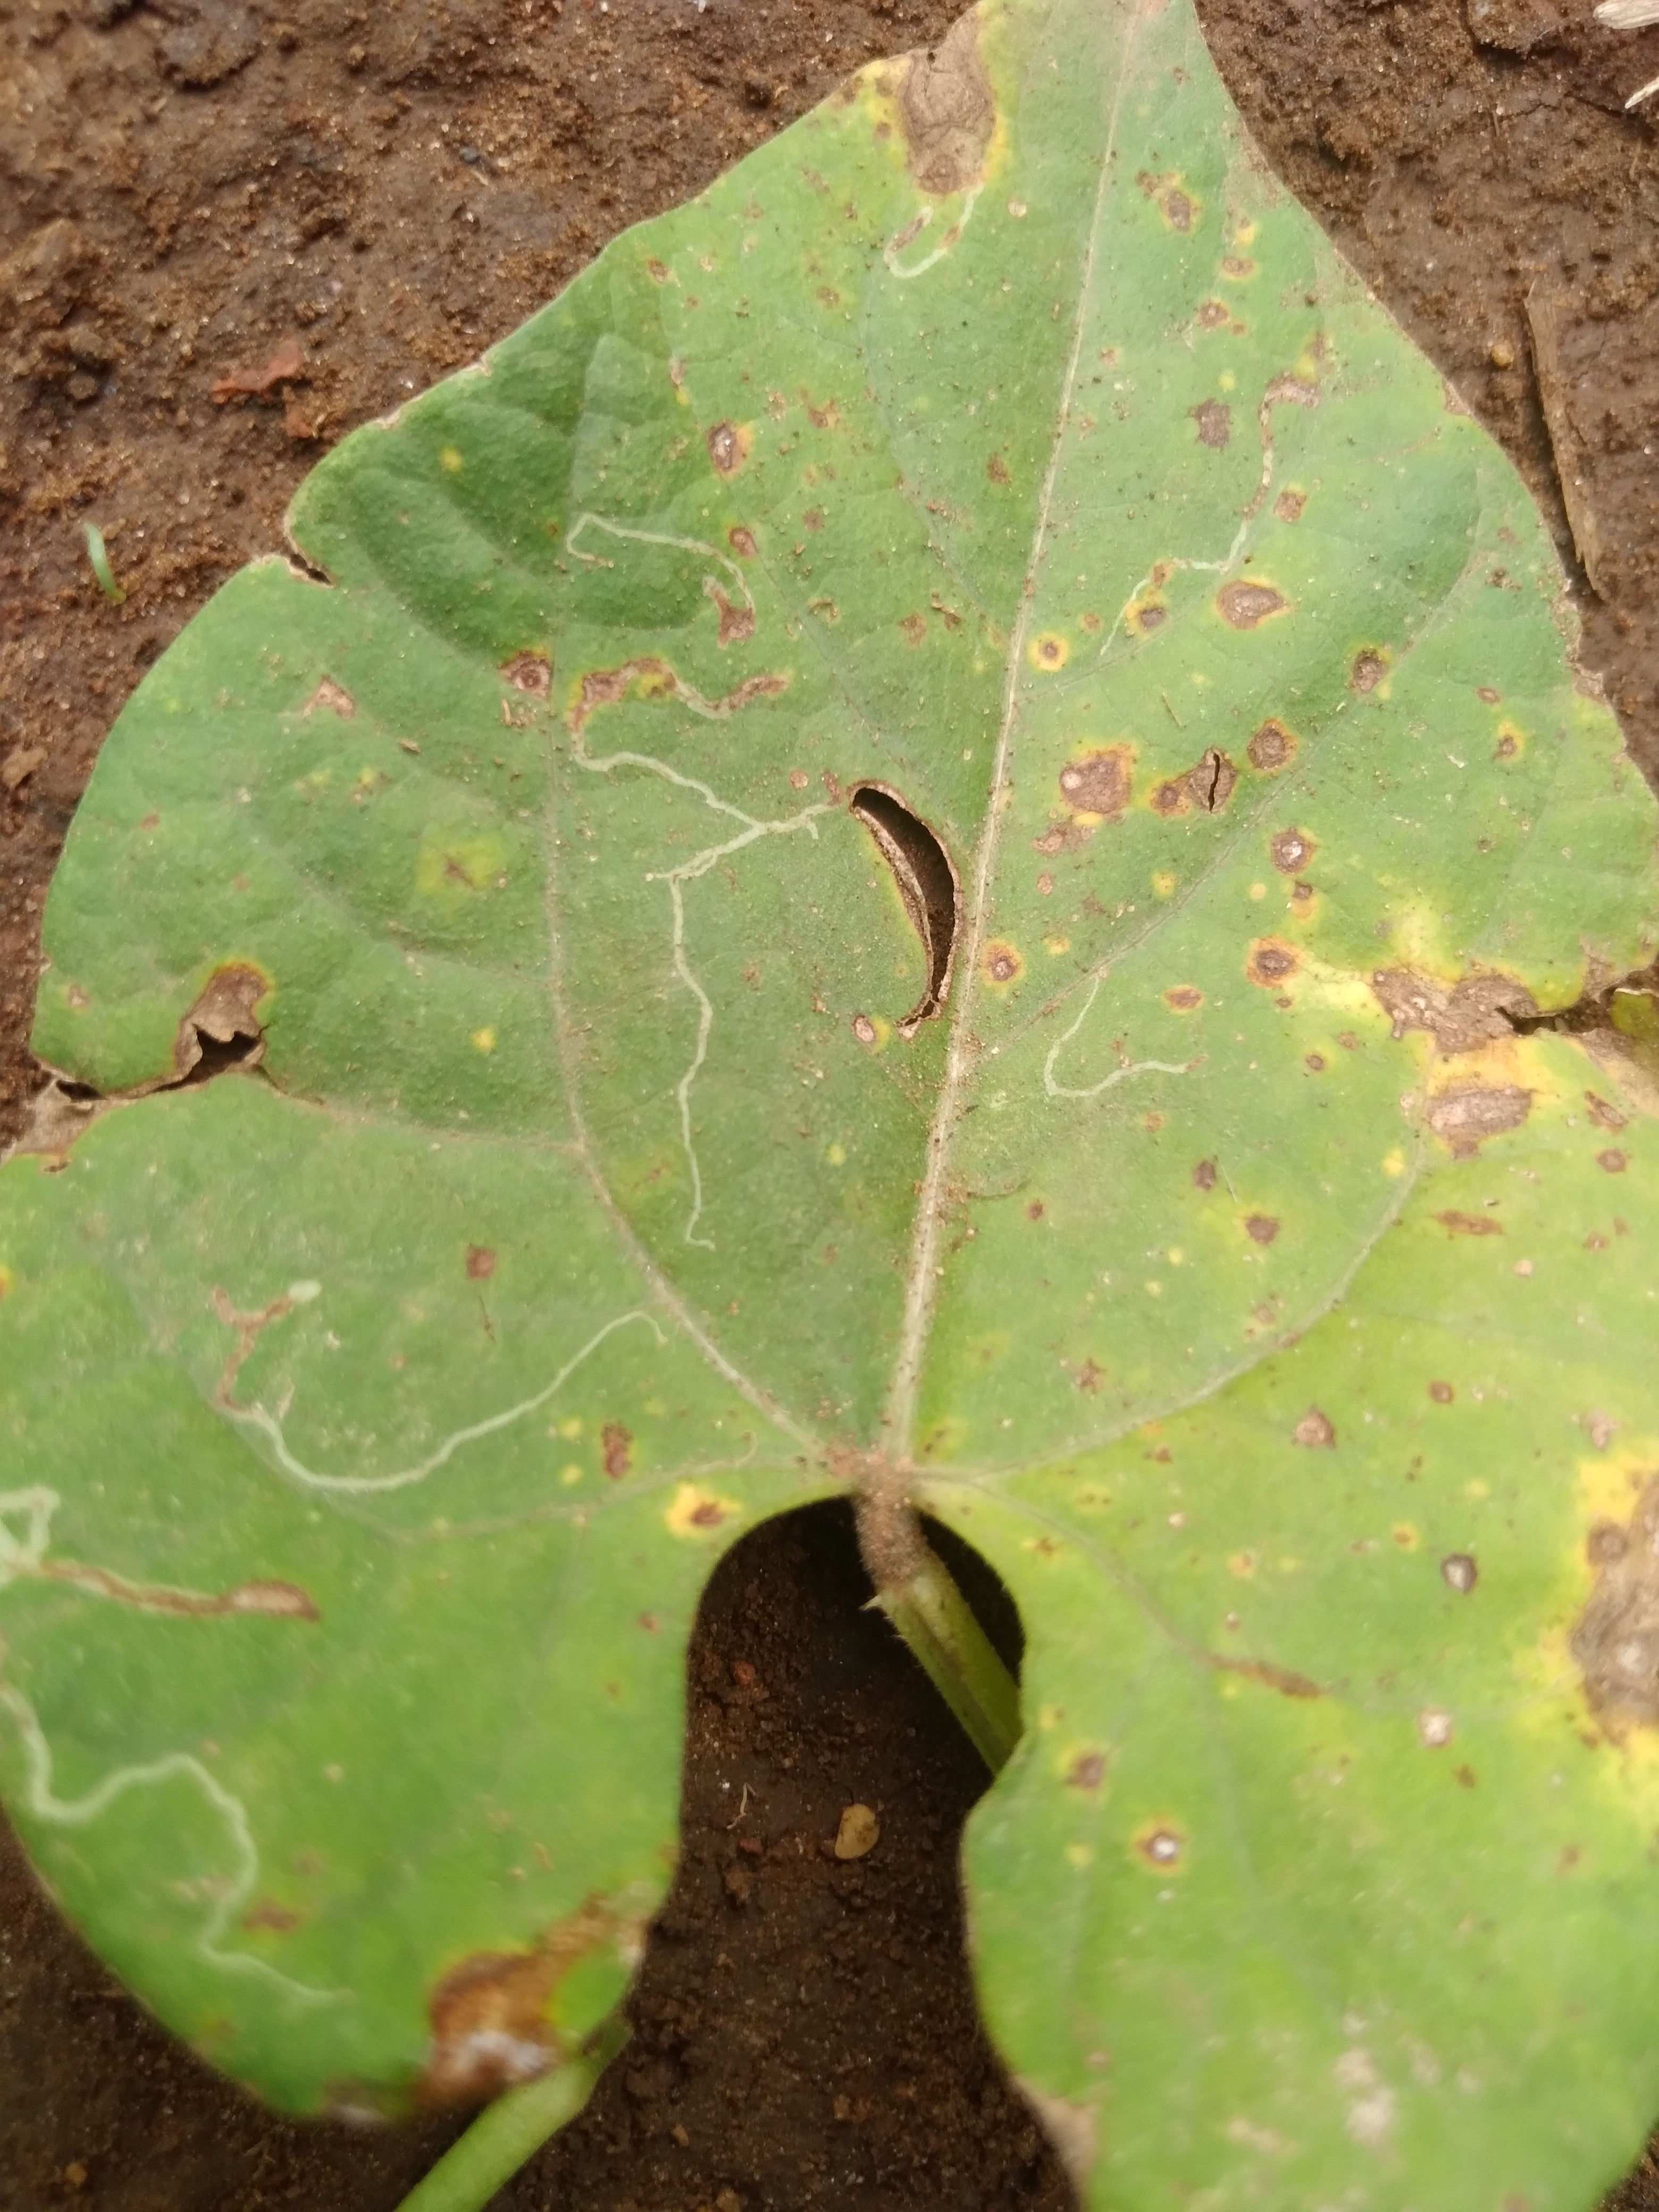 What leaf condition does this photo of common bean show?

rust
